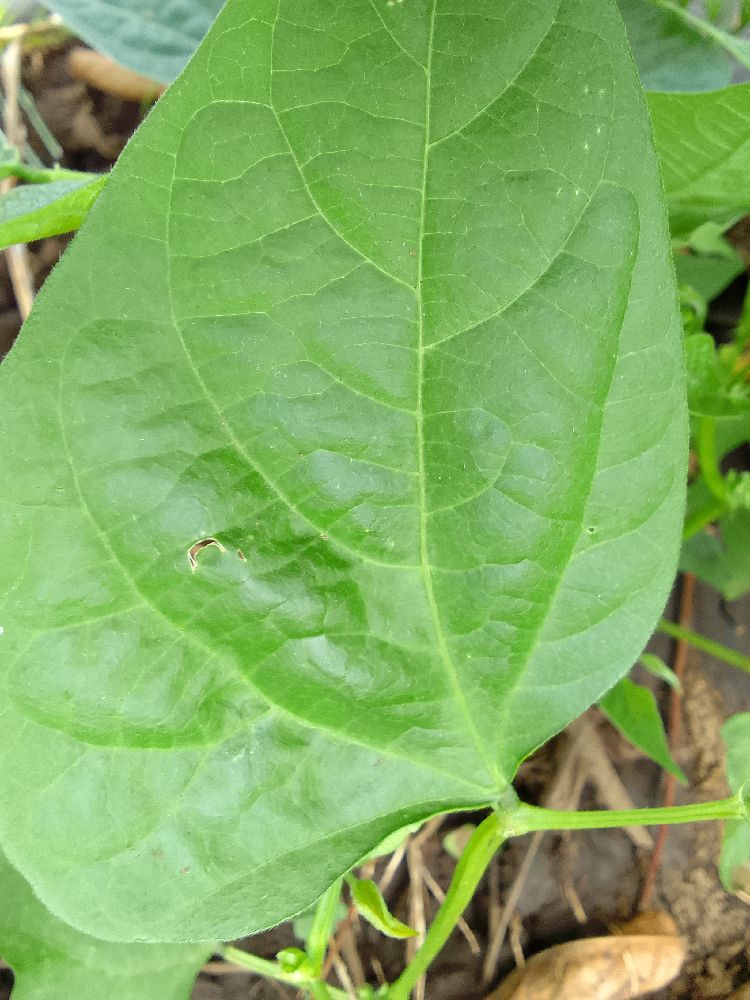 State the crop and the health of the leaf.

common bean, healthy
